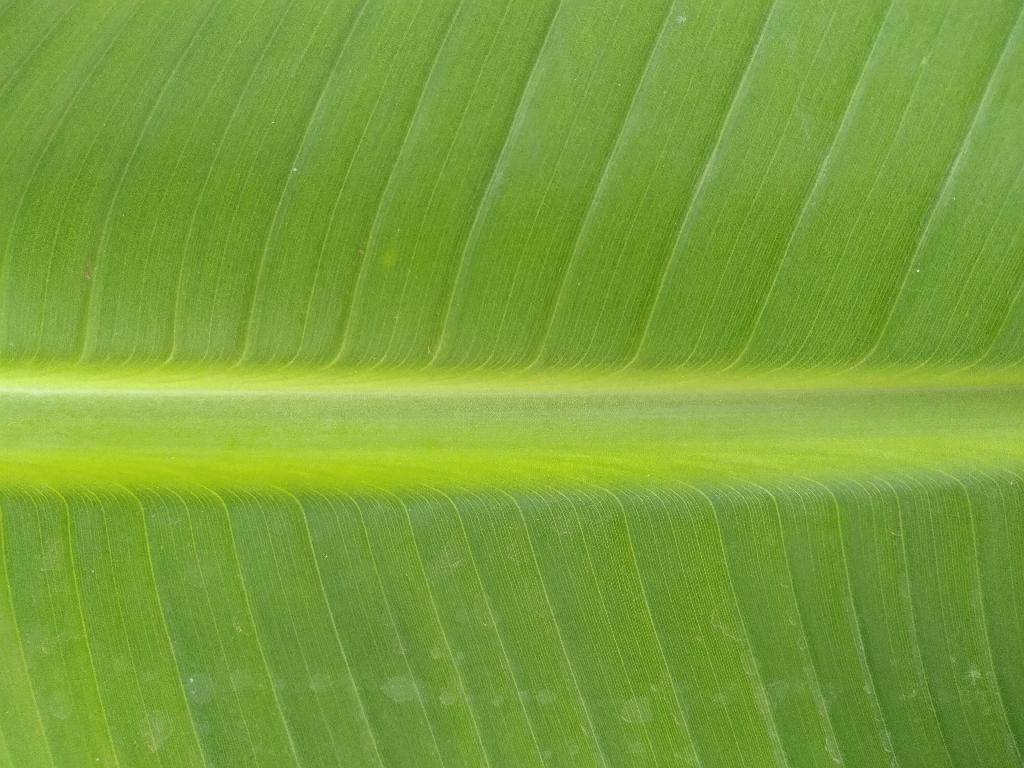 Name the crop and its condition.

banana, healthy
